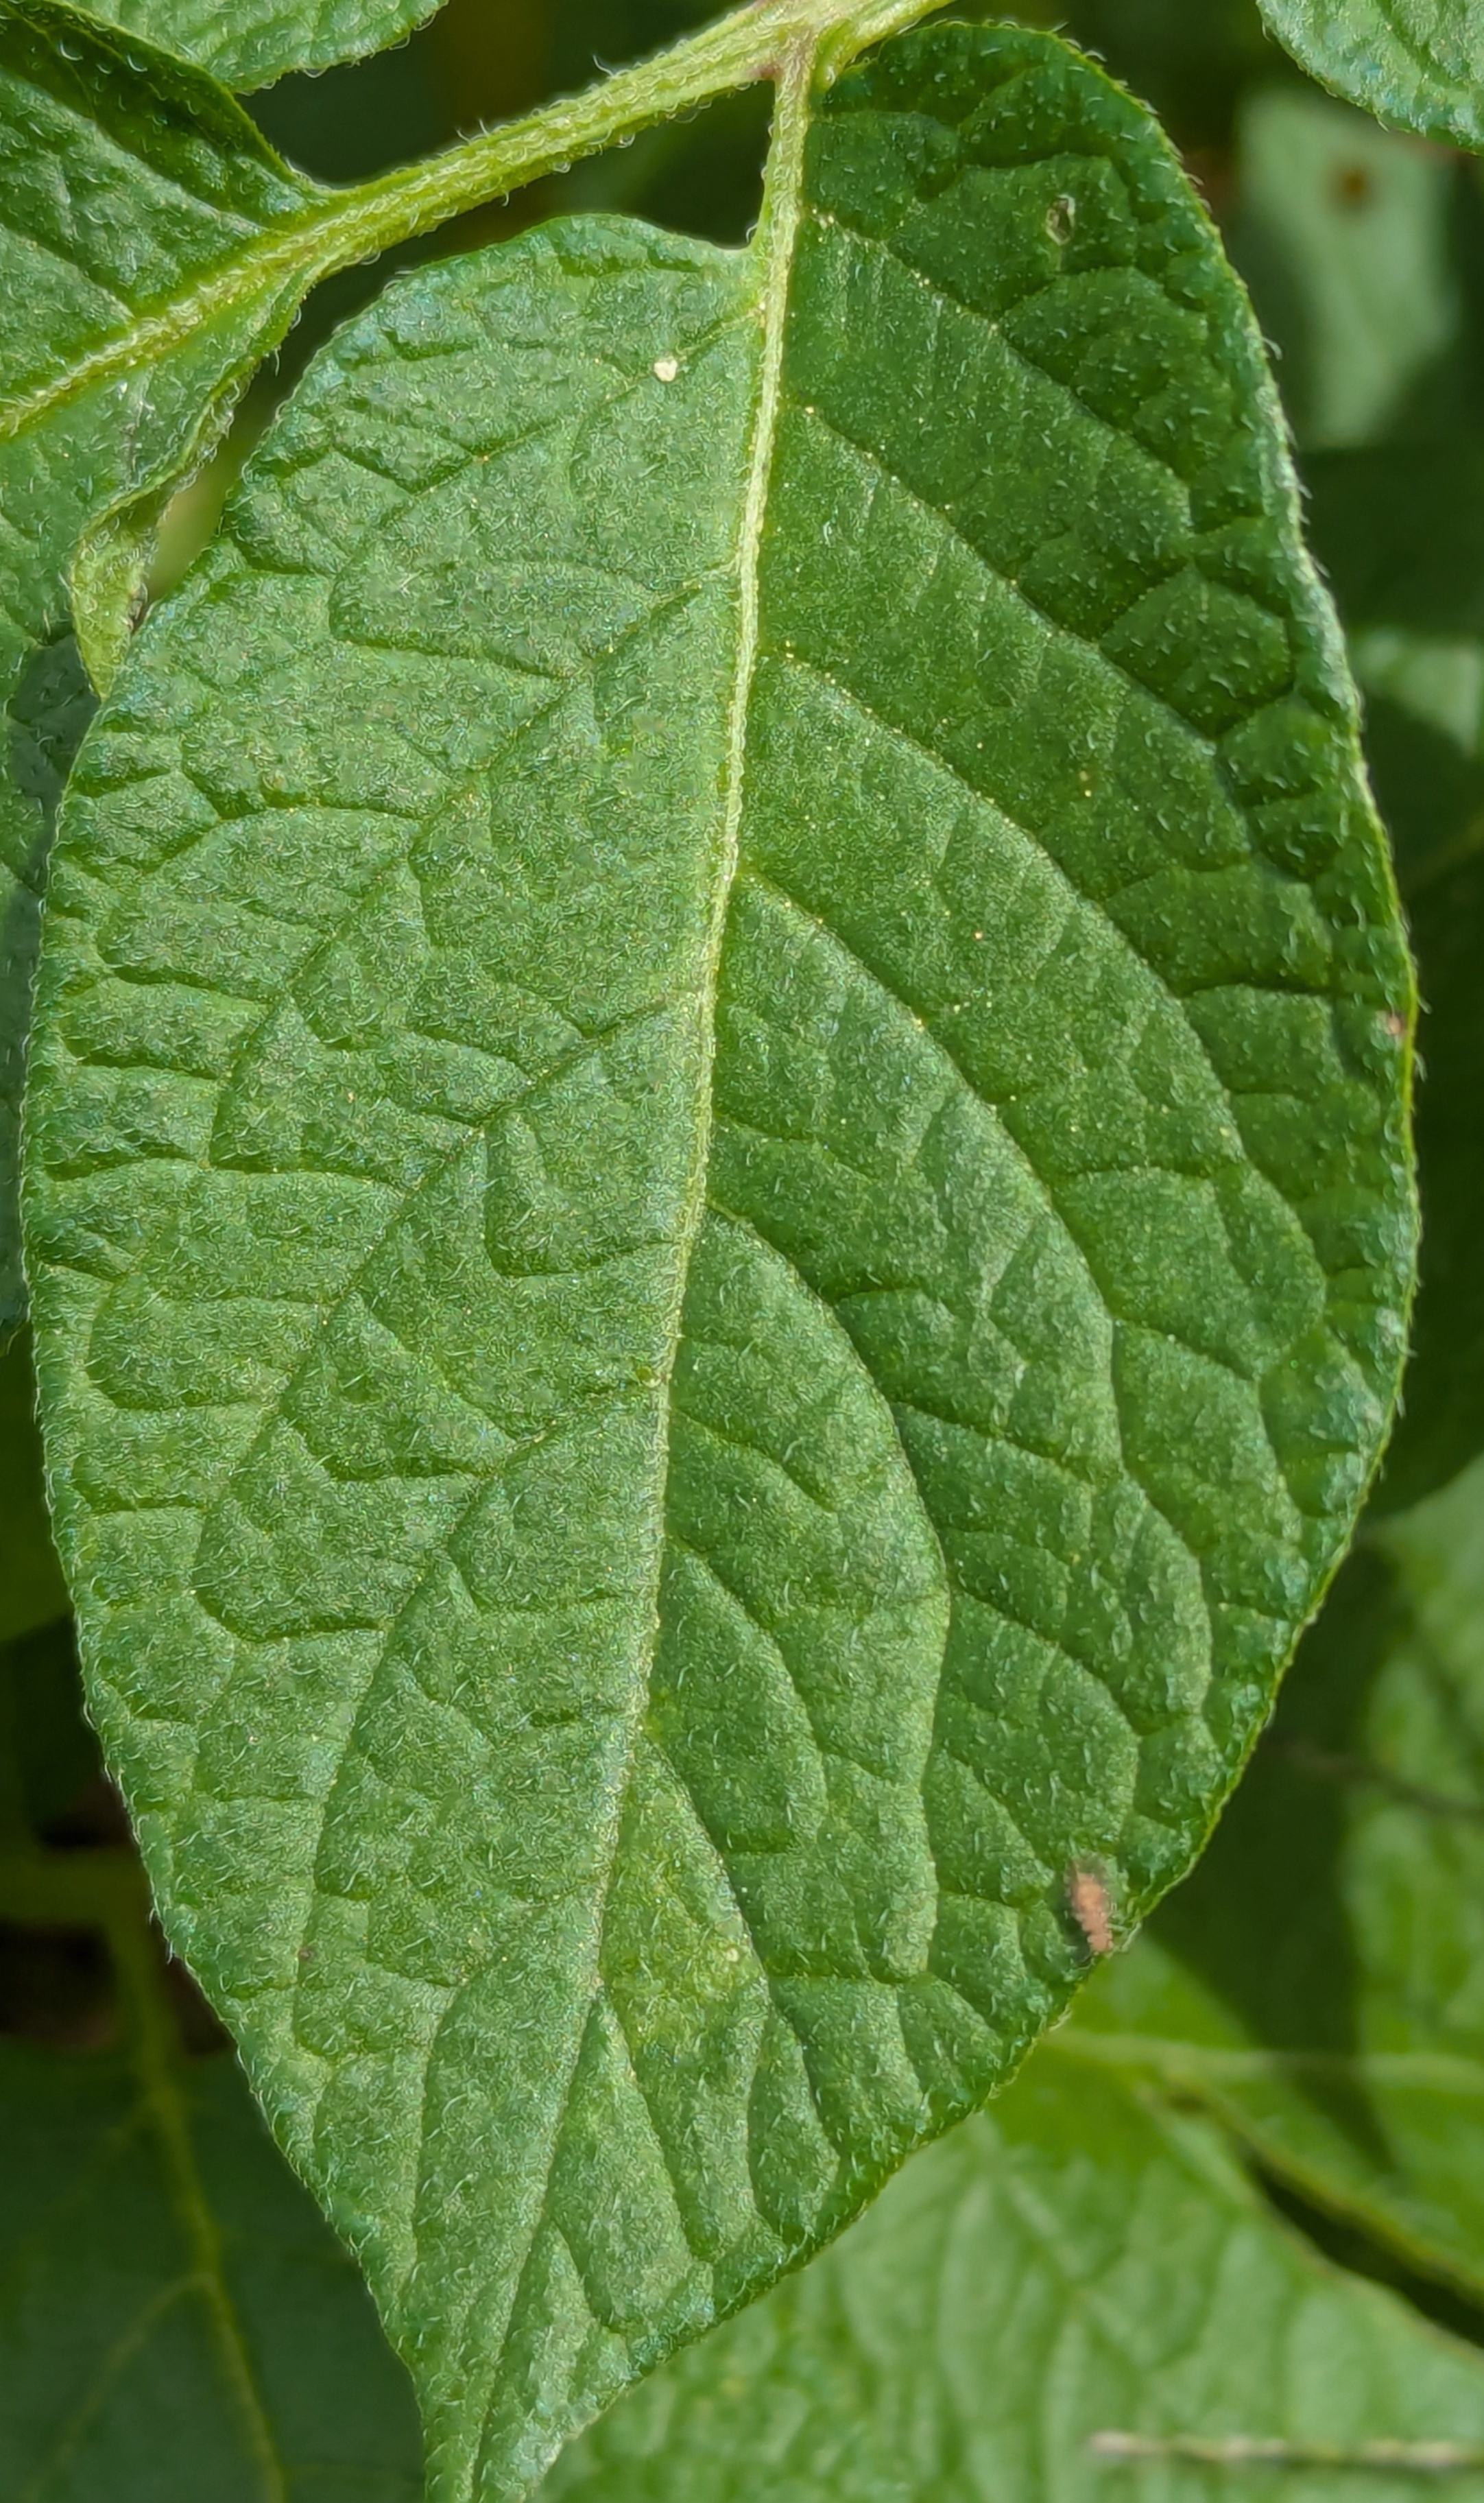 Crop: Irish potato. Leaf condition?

healthy
